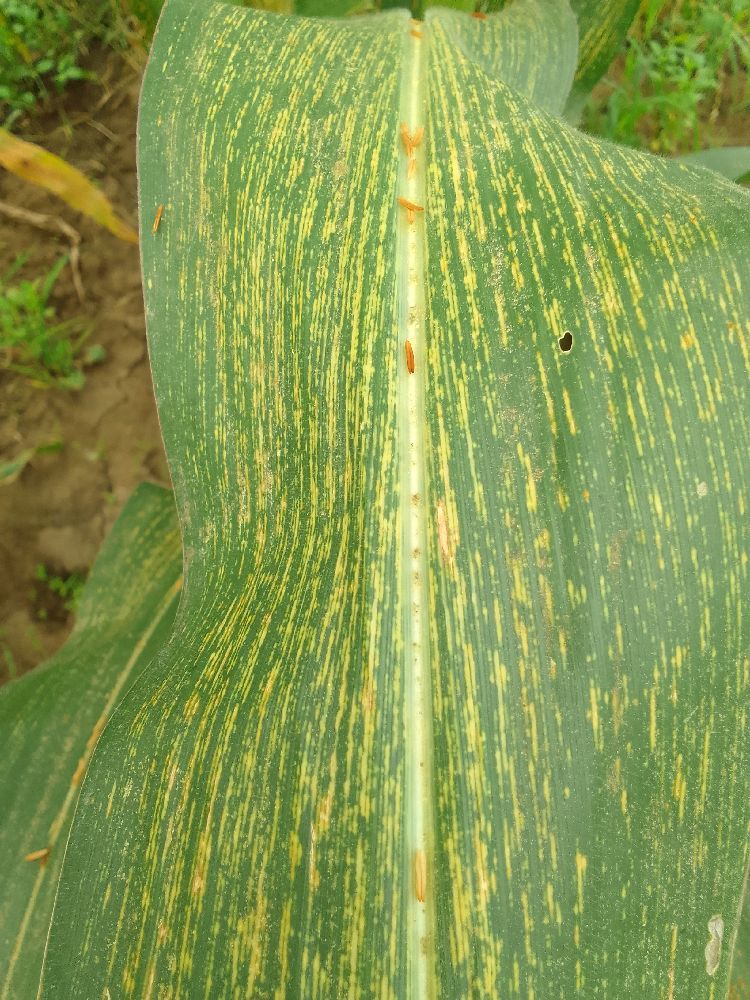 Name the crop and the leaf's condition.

maize, maize streak virus
